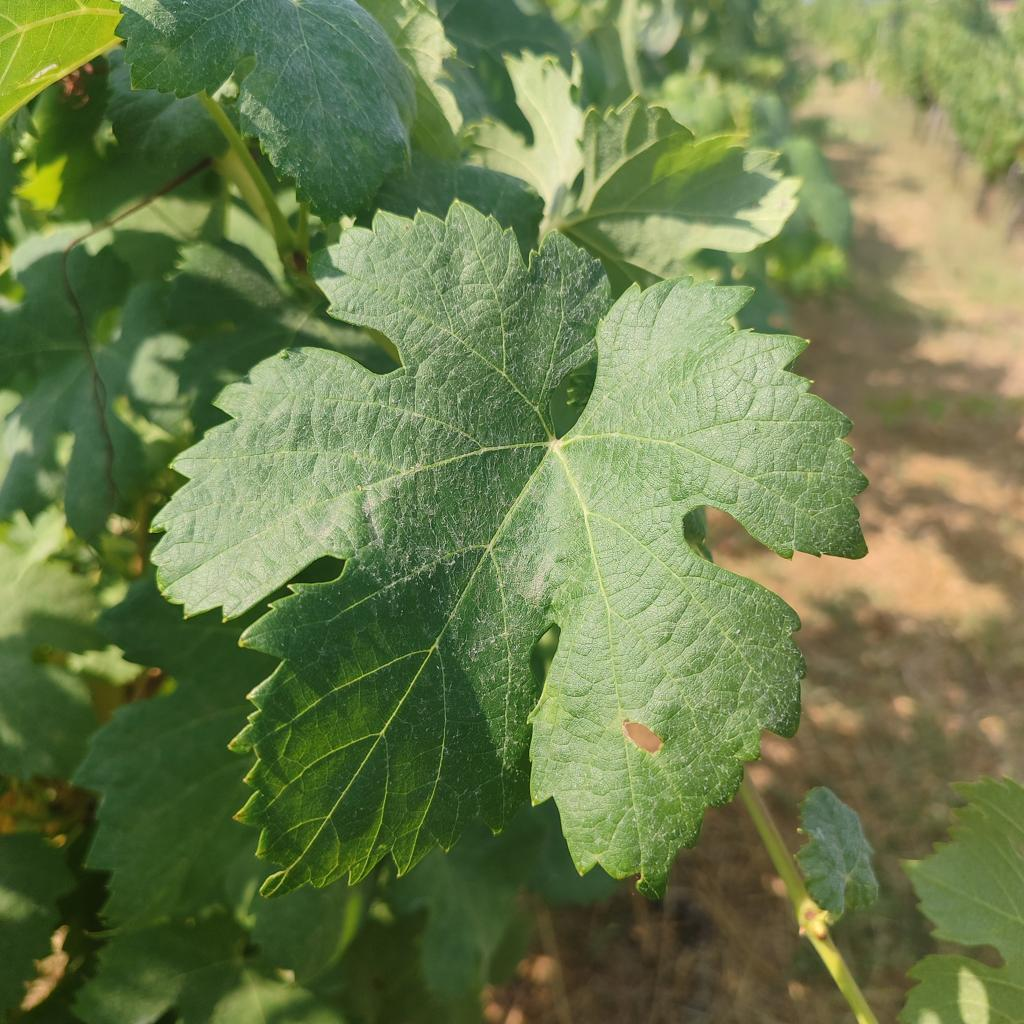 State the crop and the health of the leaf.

grapevine, healthy
